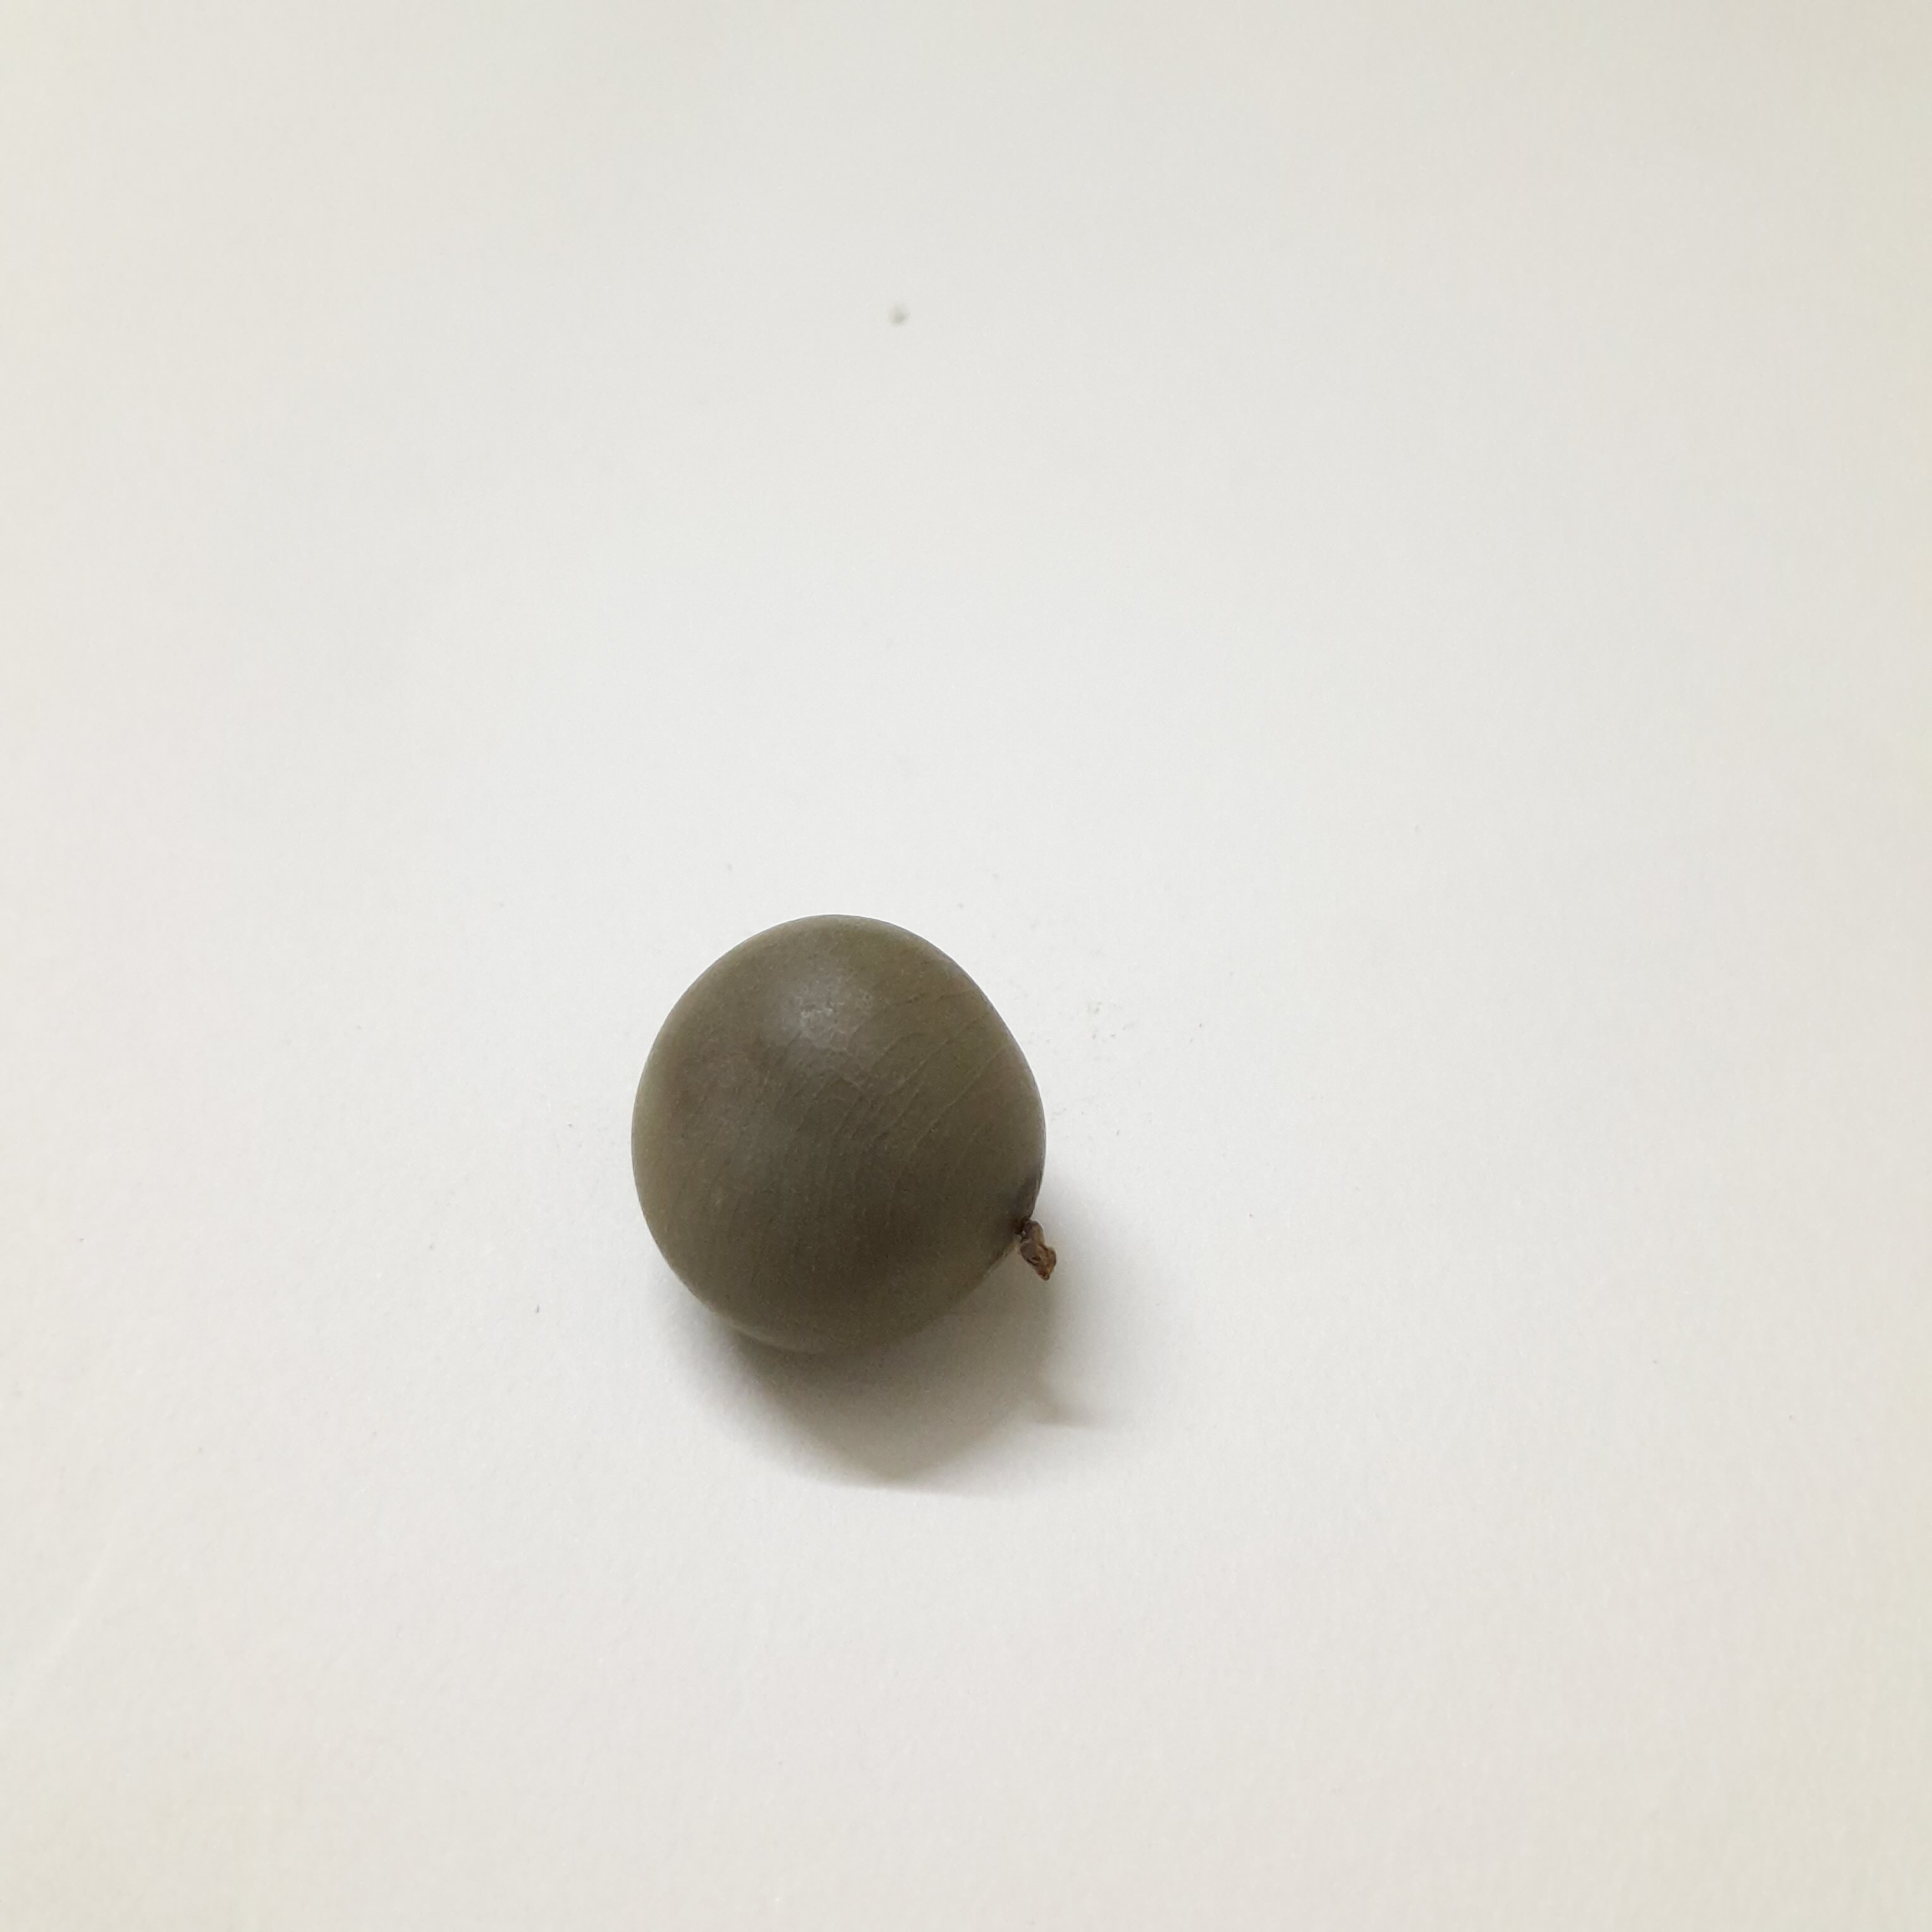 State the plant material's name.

sagargota
